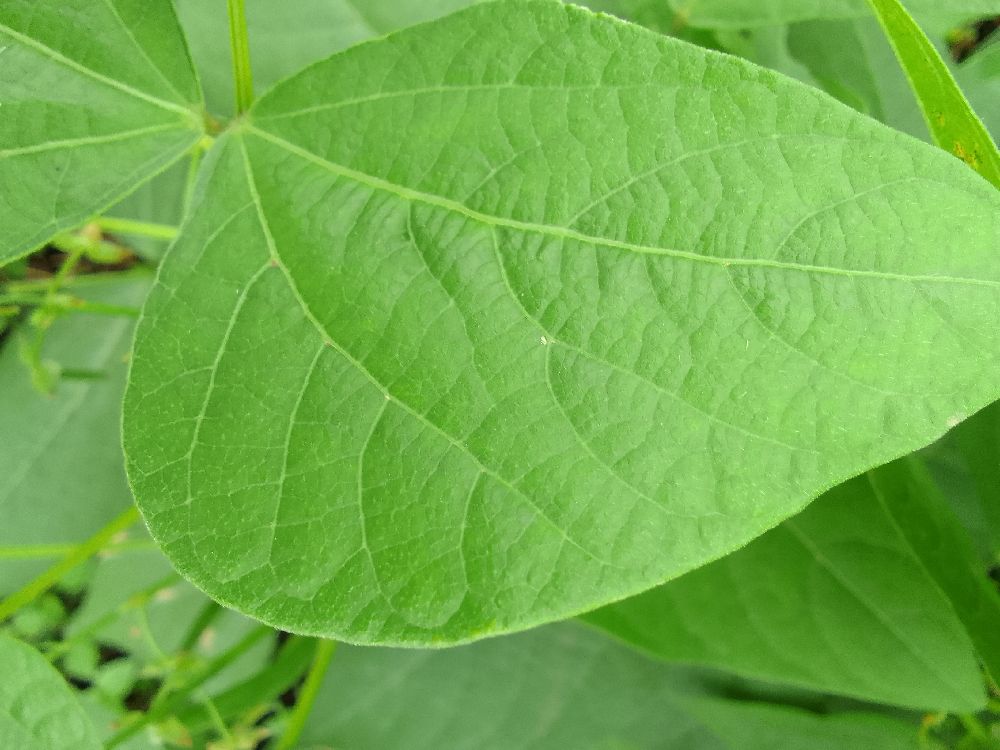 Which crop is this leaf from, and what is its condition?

common bean, healthy
